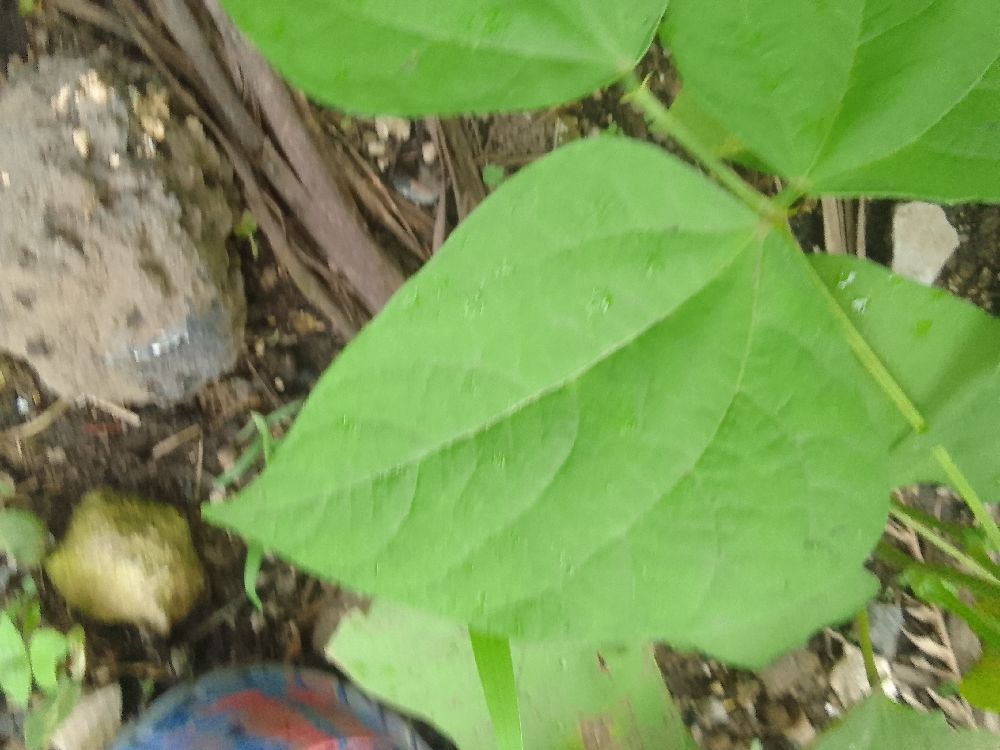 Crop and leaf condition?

common bean, healthy
